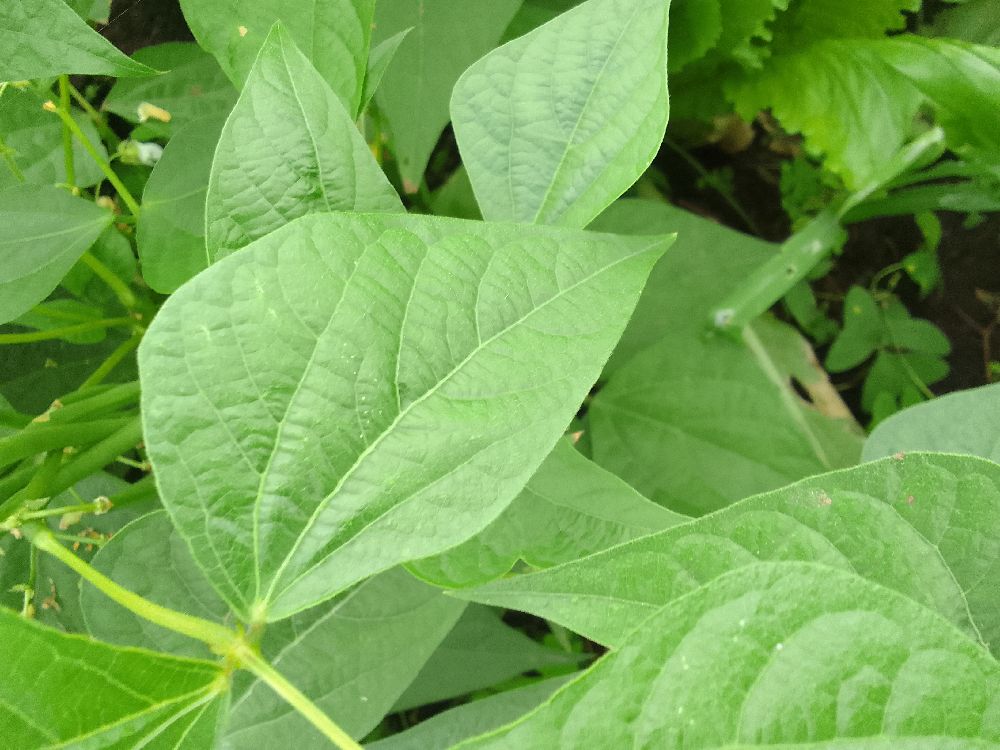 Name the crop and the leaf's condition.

common bean, healthy
